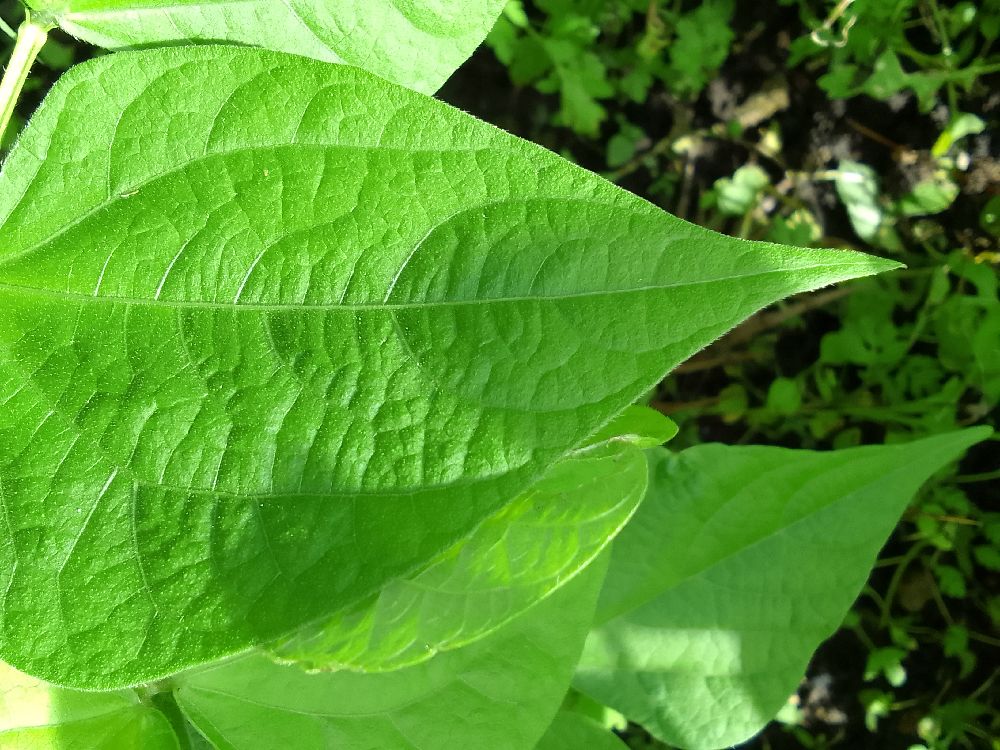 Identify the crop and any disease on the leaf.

common bean, healthy
